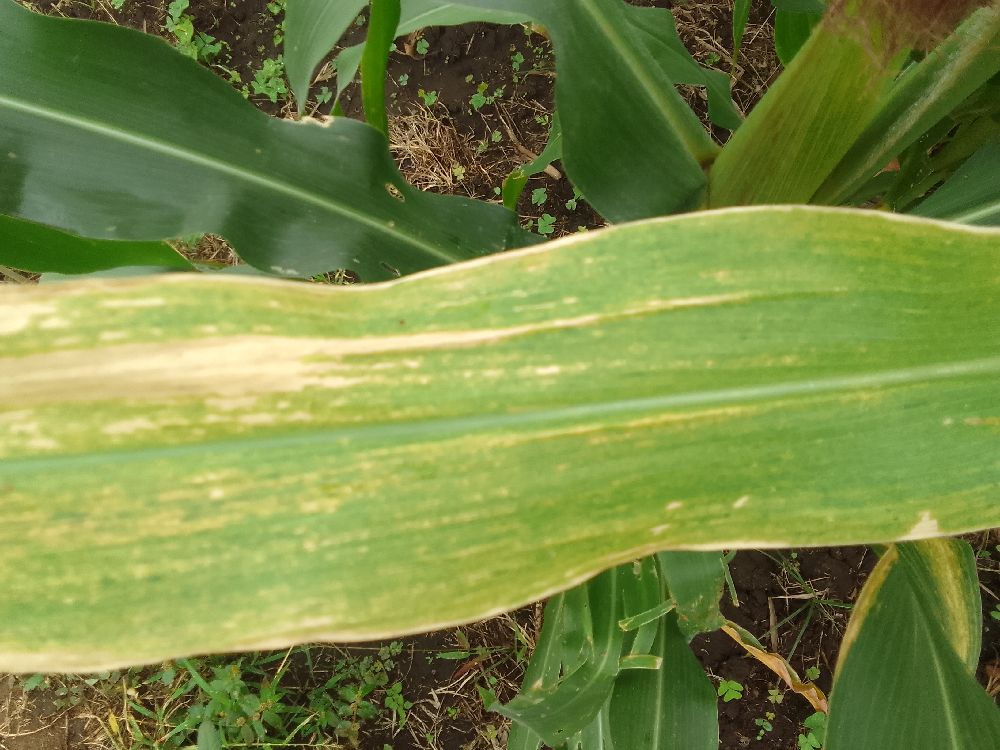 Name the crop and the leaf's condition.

maize, maize lethal necrosis
